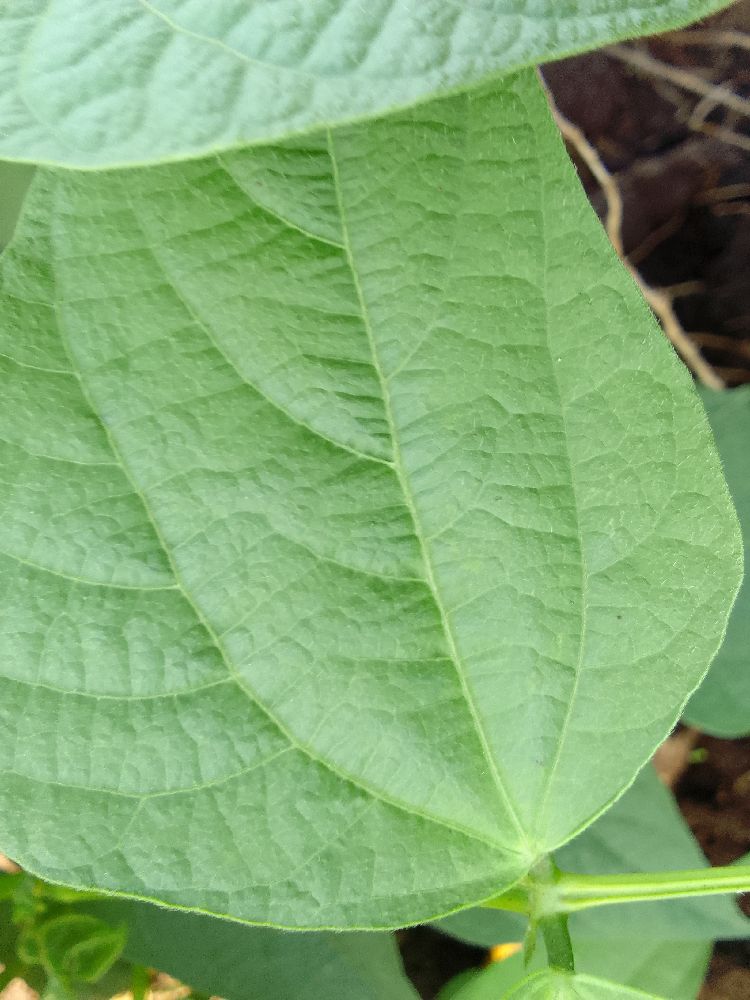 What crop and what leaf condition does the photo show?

common bean, healthy
